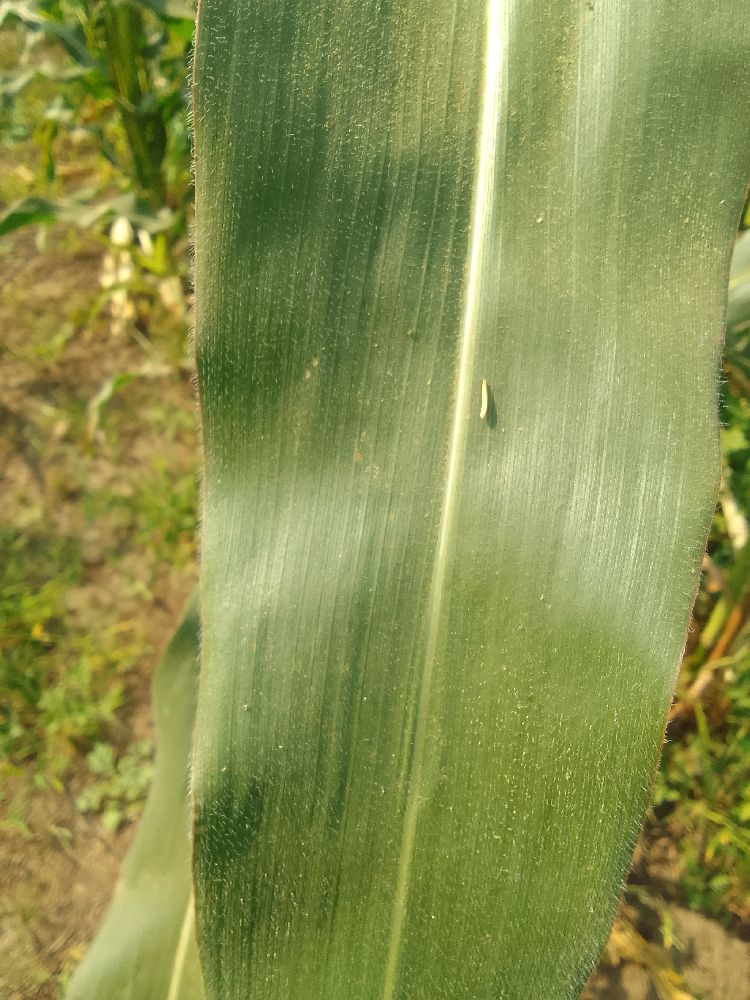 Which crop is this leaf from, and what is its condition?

maize, healthy
